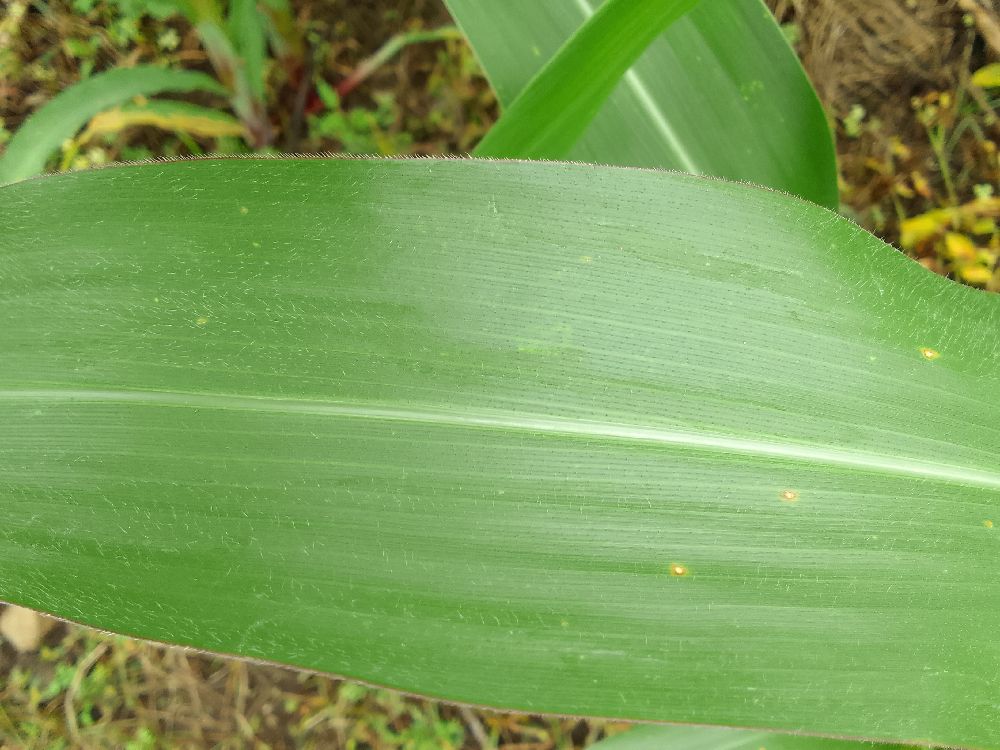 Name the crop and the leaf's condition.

maize, healthy
